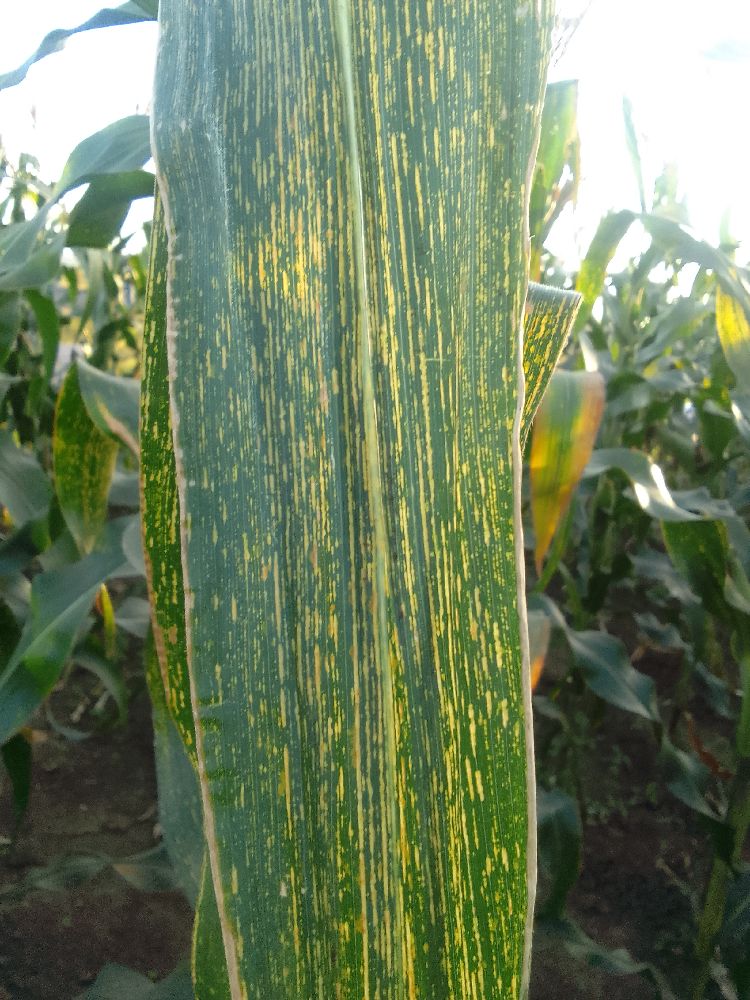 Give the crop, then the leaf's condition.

maize, maize streak virus
